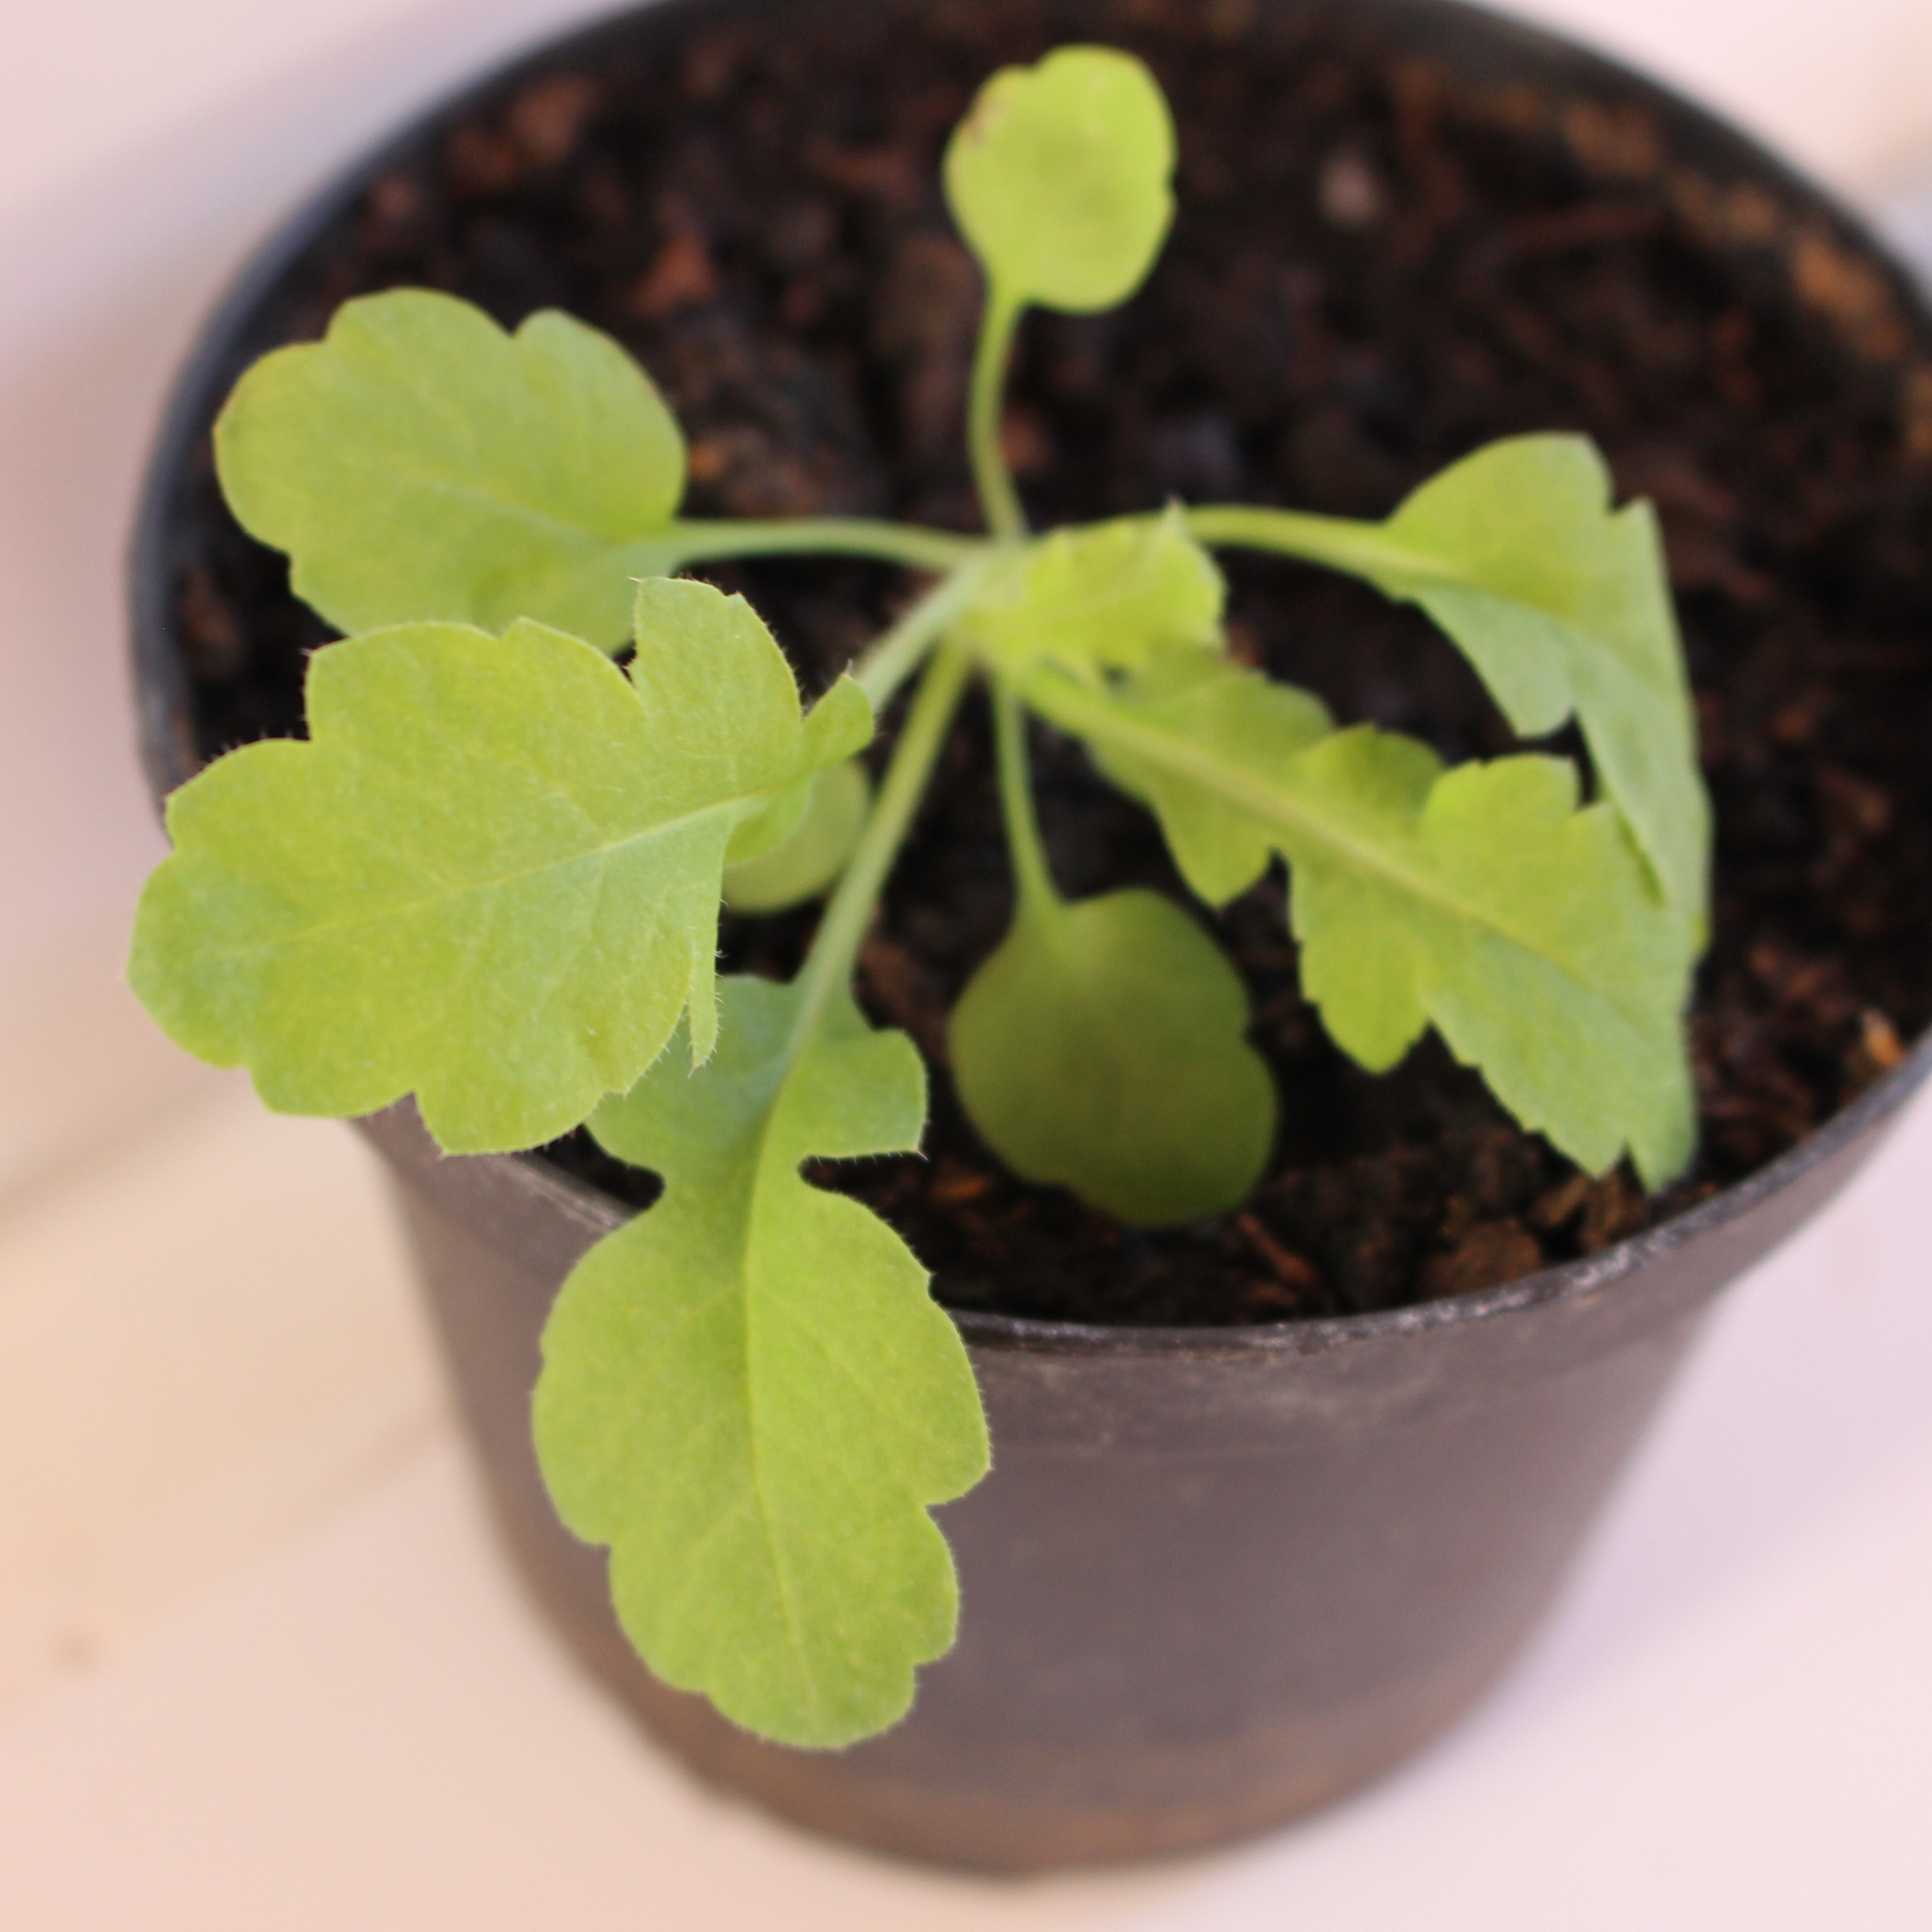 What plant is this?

Papaver rhoeas
